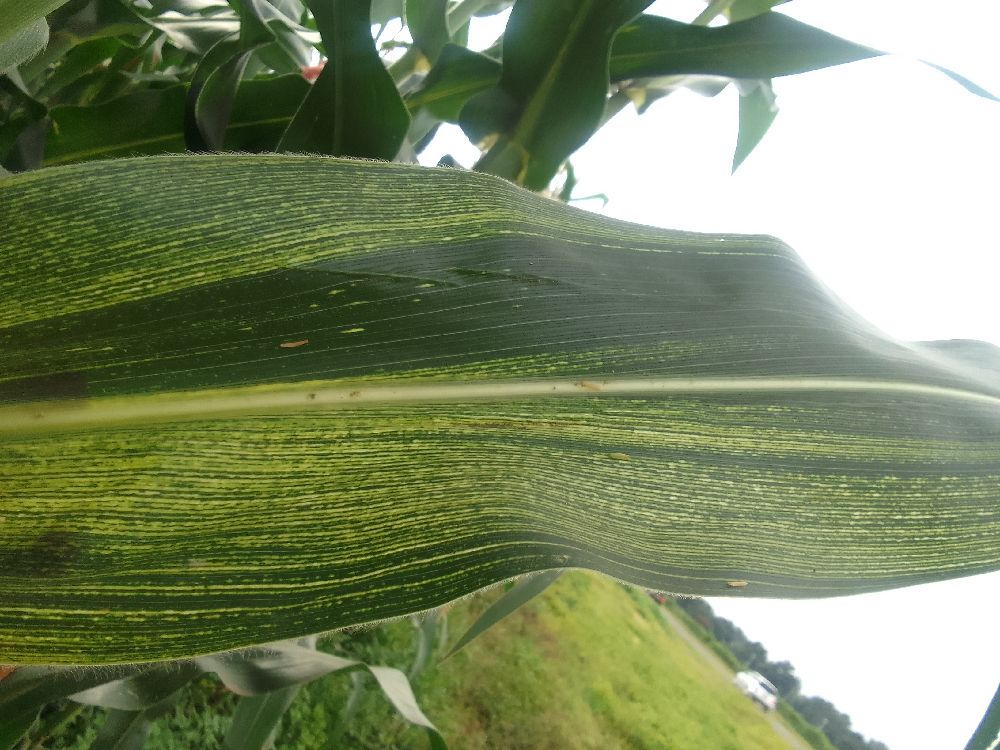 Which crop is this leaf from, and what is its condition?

maize, maize streak virus
